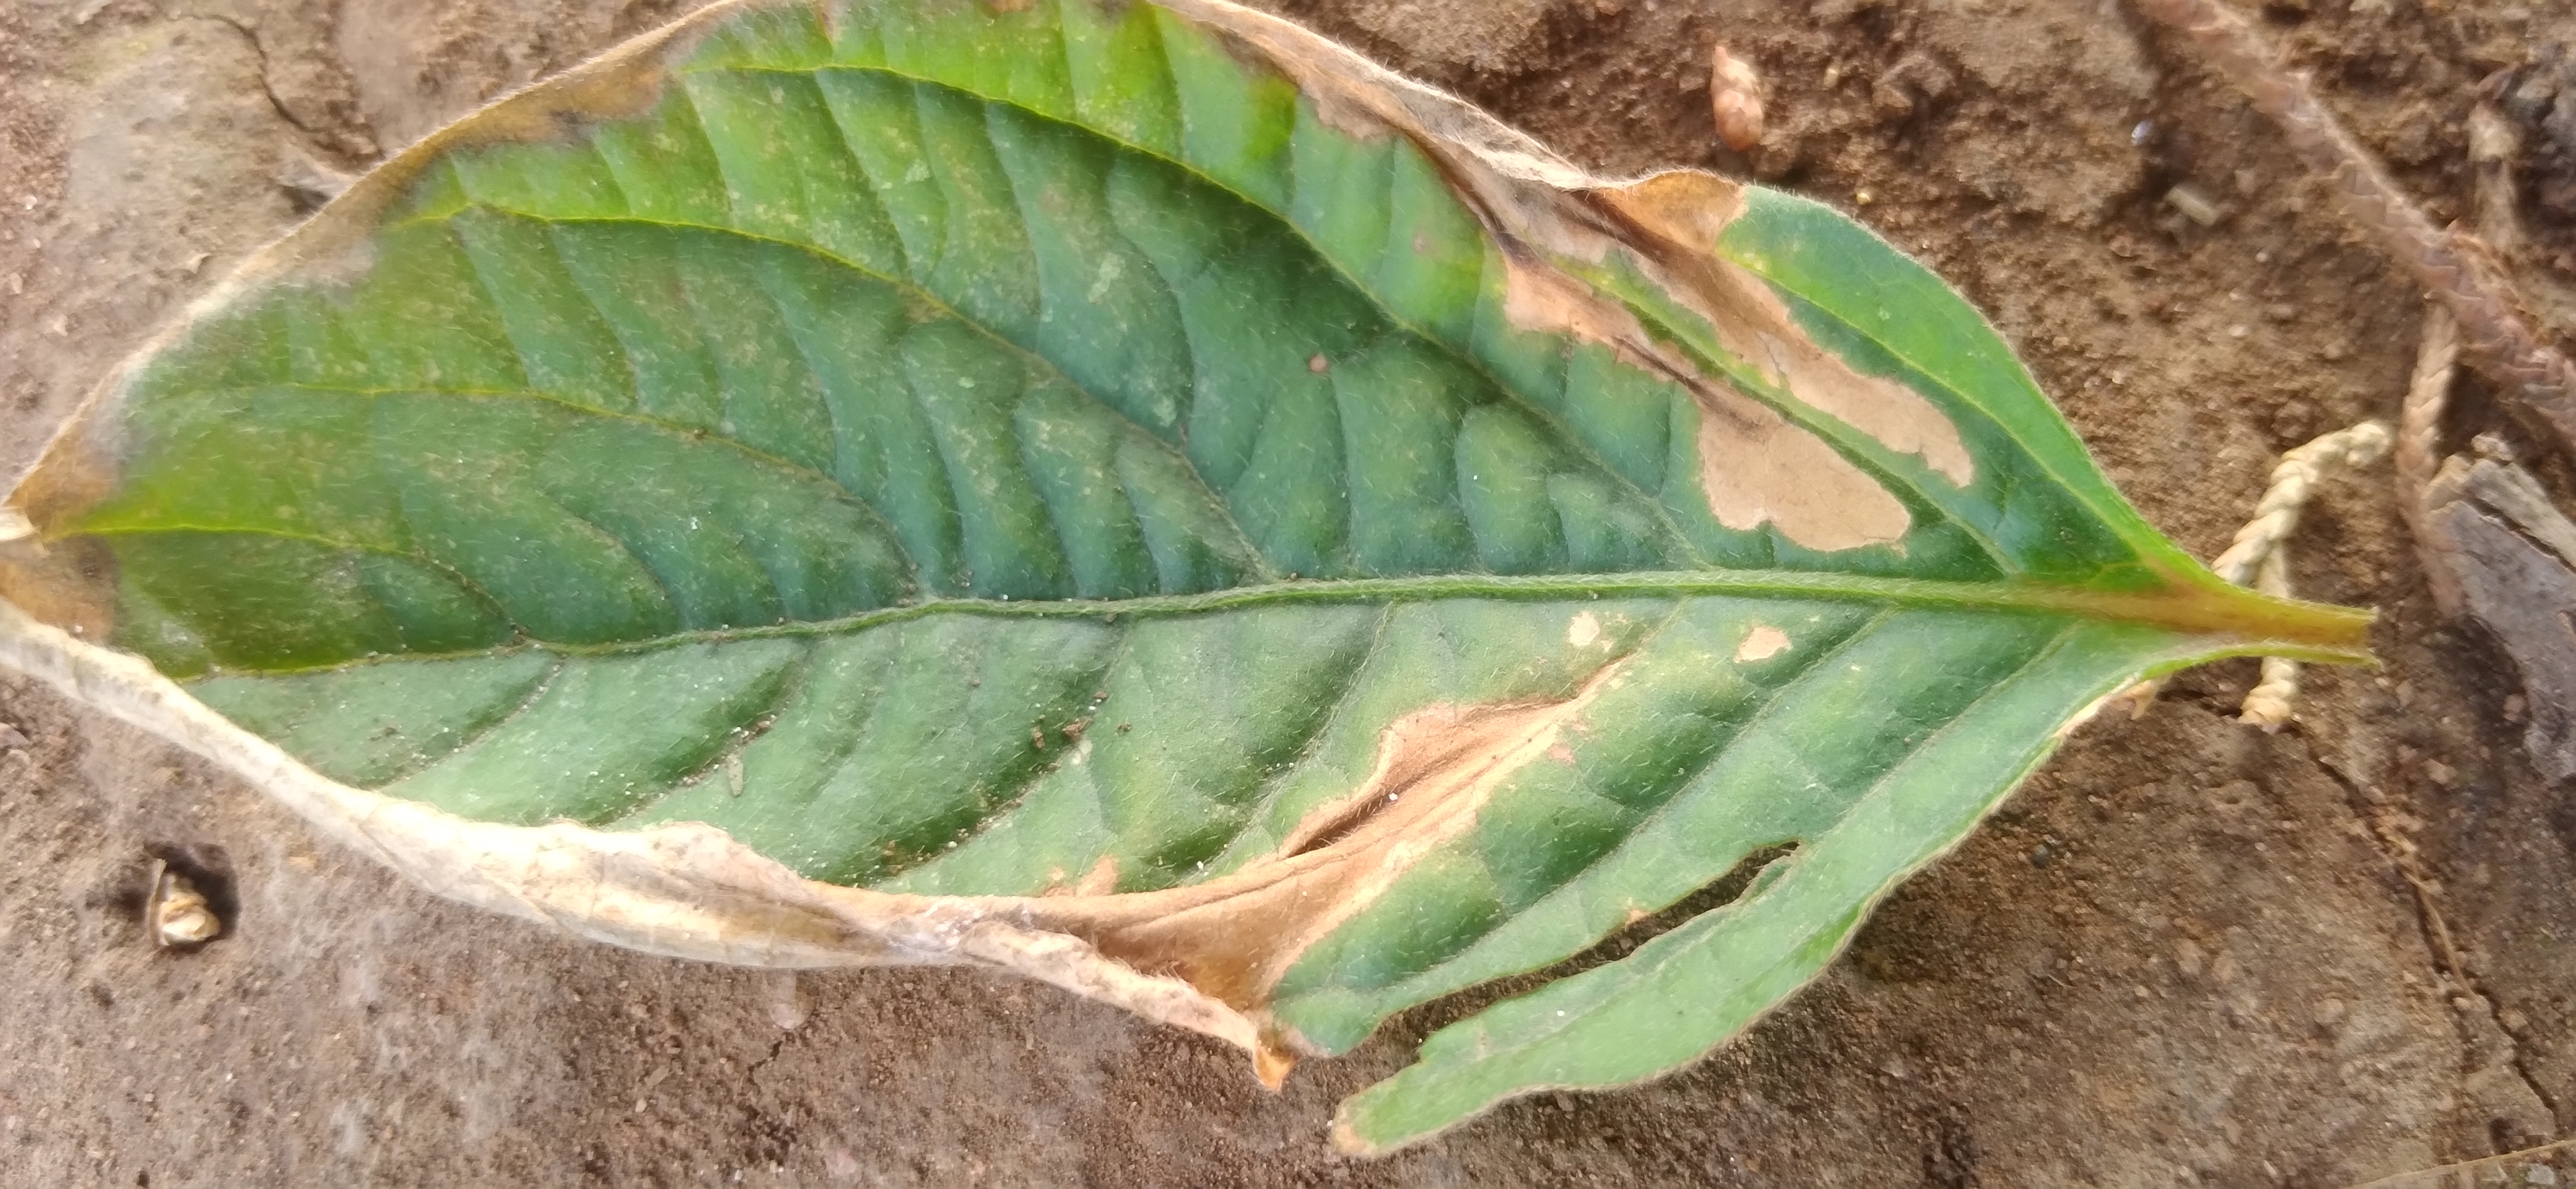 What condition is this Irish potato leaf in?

early blight
